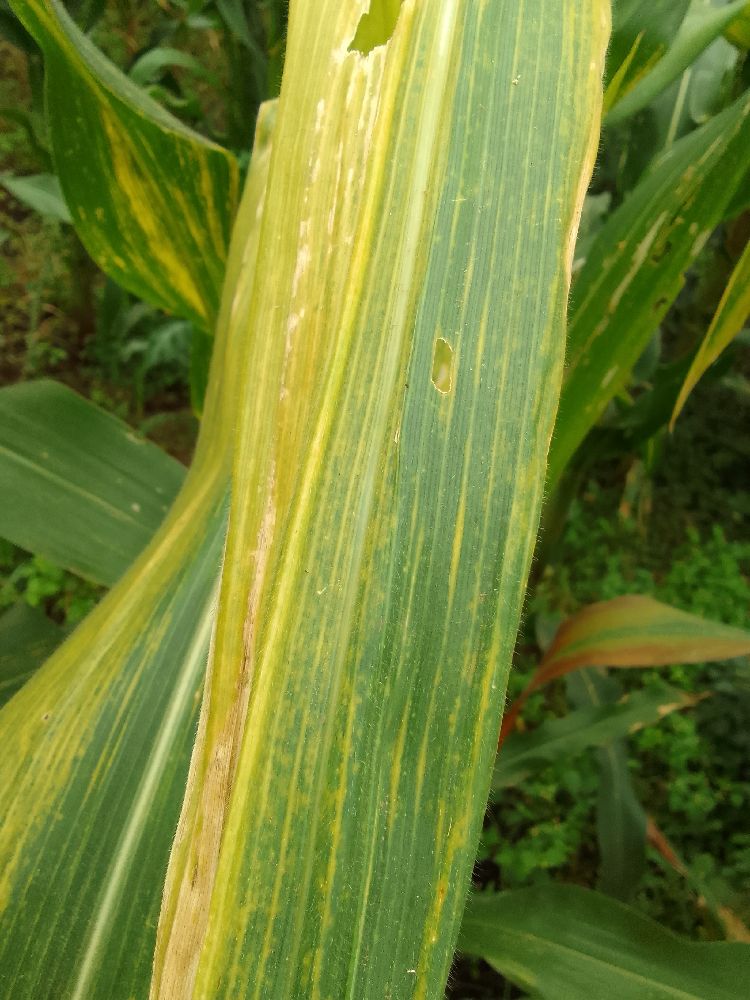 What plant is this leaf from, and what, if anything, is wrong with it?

maize, maize lethal necrosis
